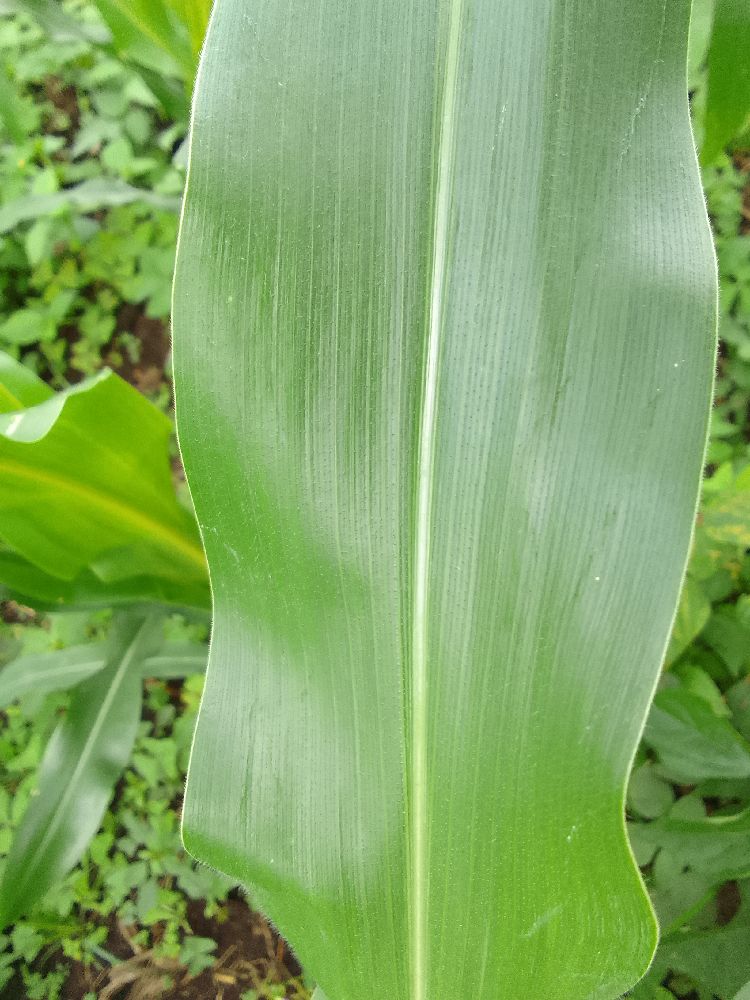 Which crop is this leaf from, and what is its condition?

maize, healthy
